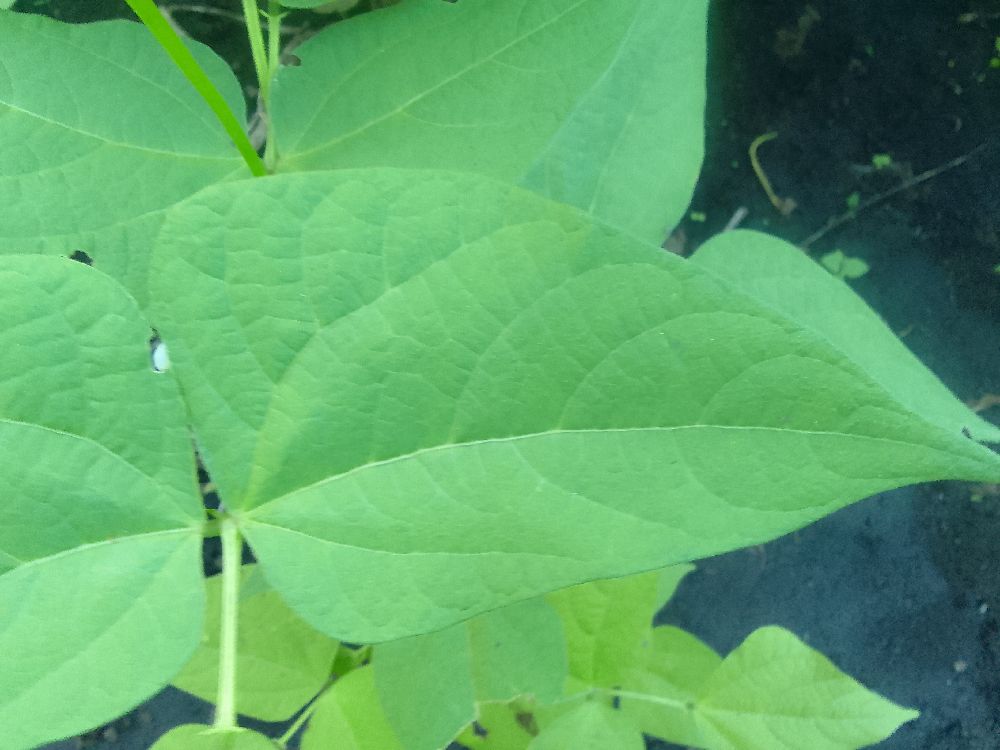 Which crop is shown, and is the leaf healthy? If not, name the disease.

common bean, healthy
